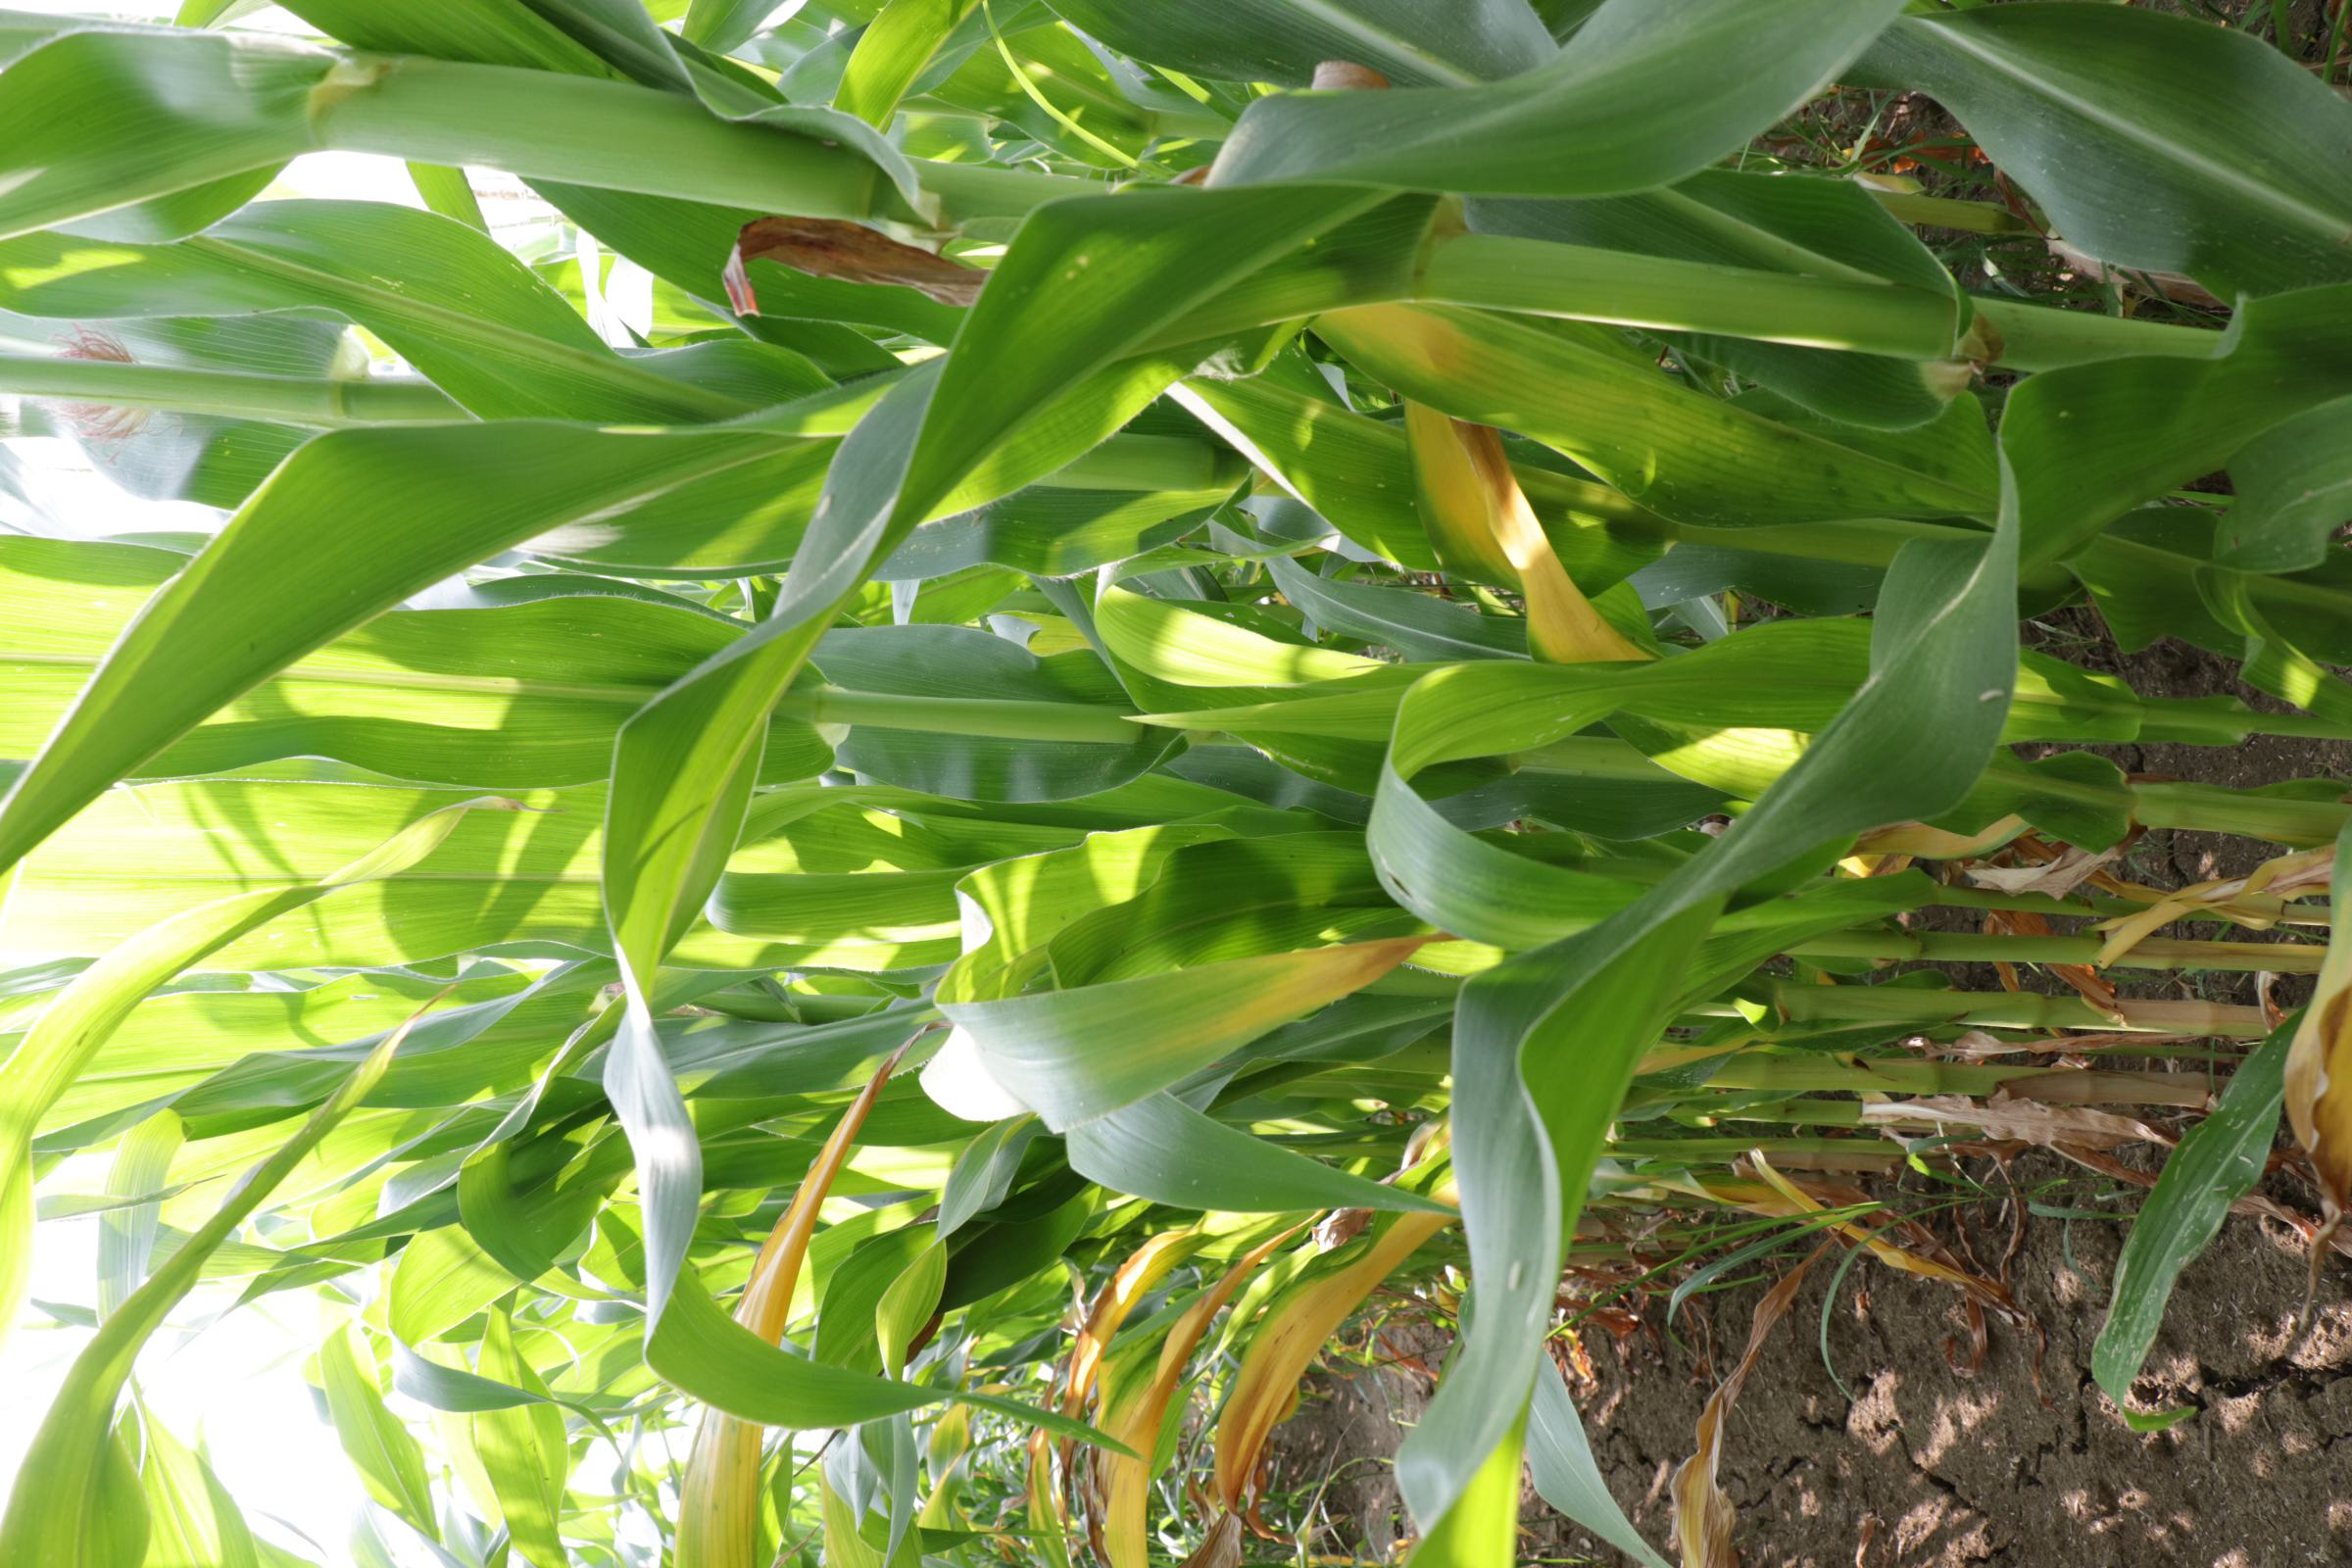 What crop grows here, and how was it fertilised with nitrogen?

maize, full nitrogen fertilisation
